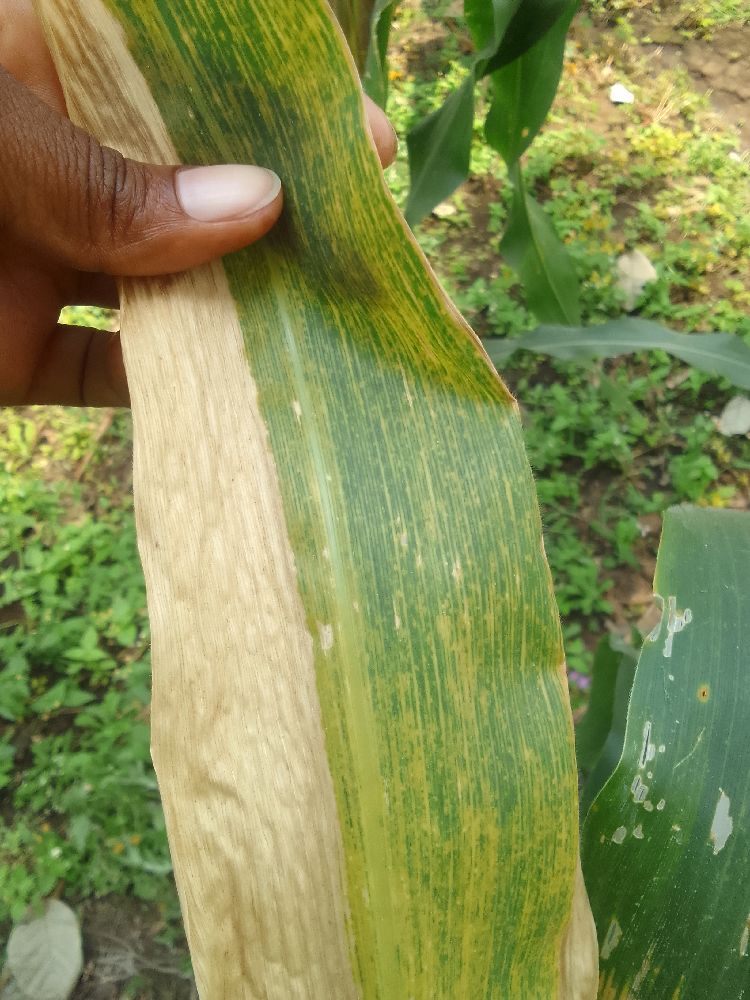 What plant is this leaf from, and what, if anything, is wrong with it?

maize, maize lethal necrosis
